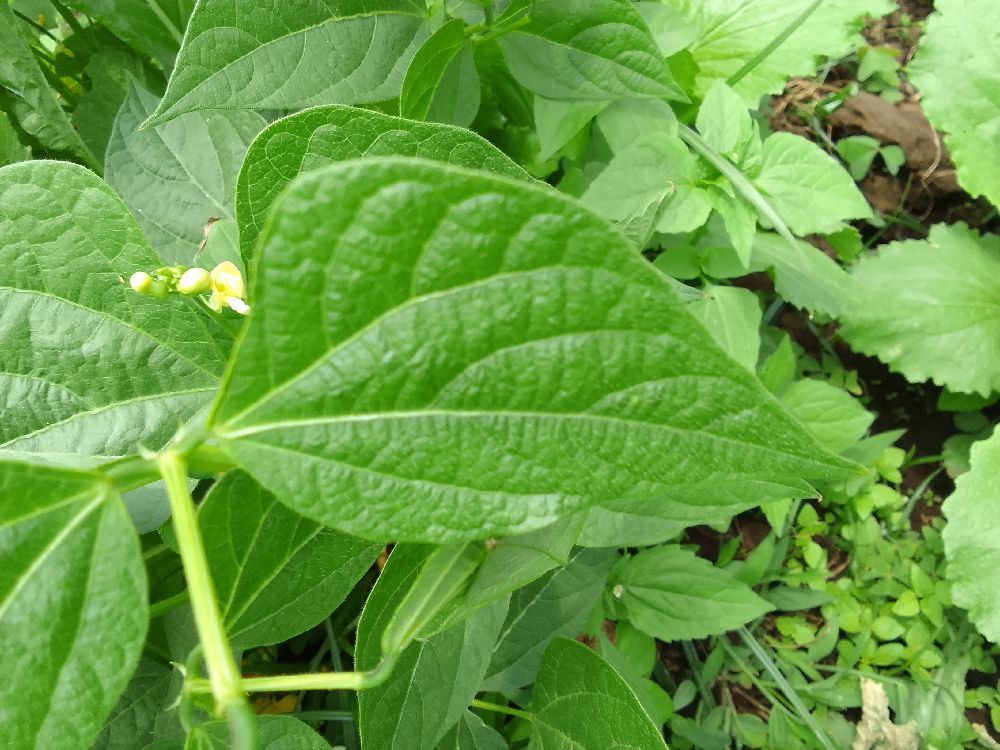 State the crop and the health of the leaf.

common bean, healthy
